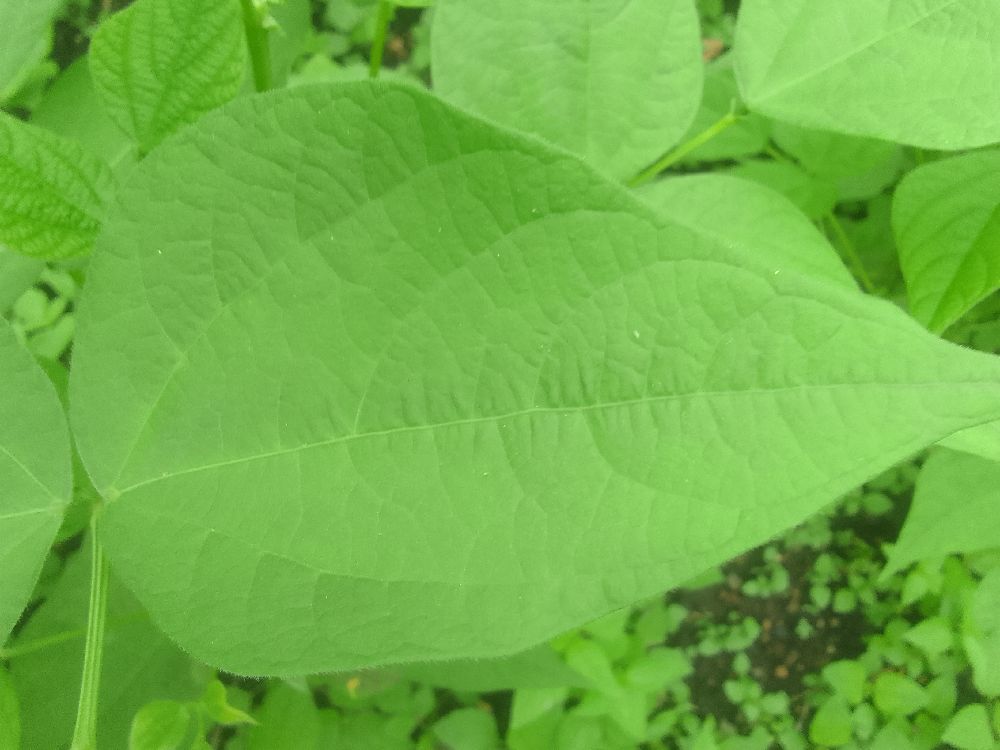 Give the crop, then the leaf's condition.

common bean, healthy
